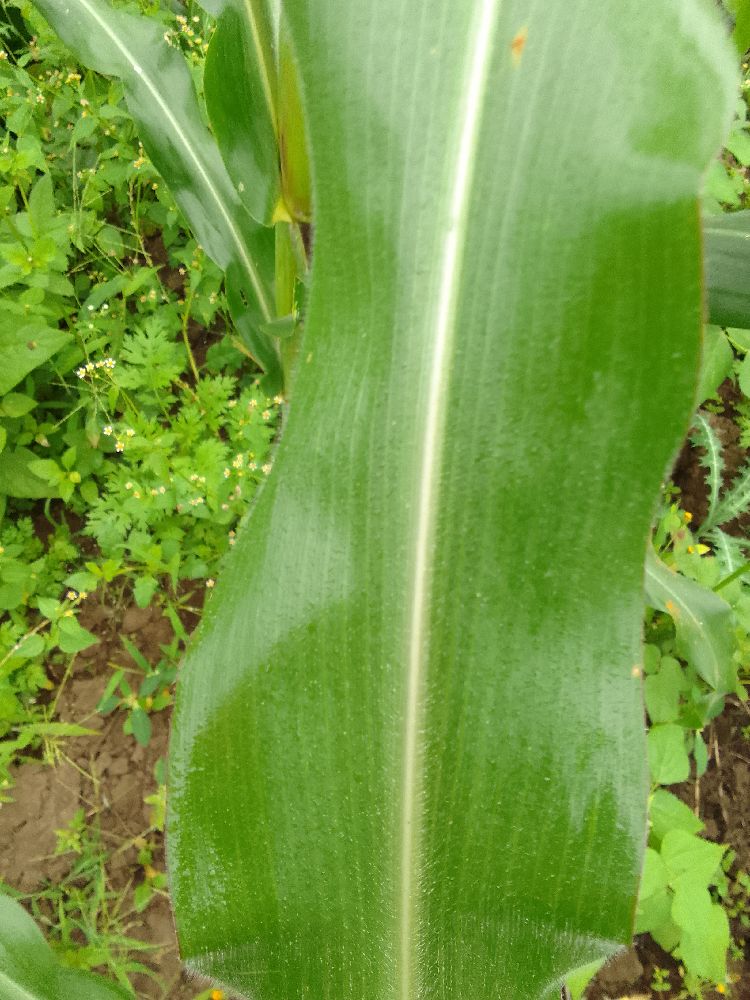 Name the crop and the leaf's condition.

maize, healthy
